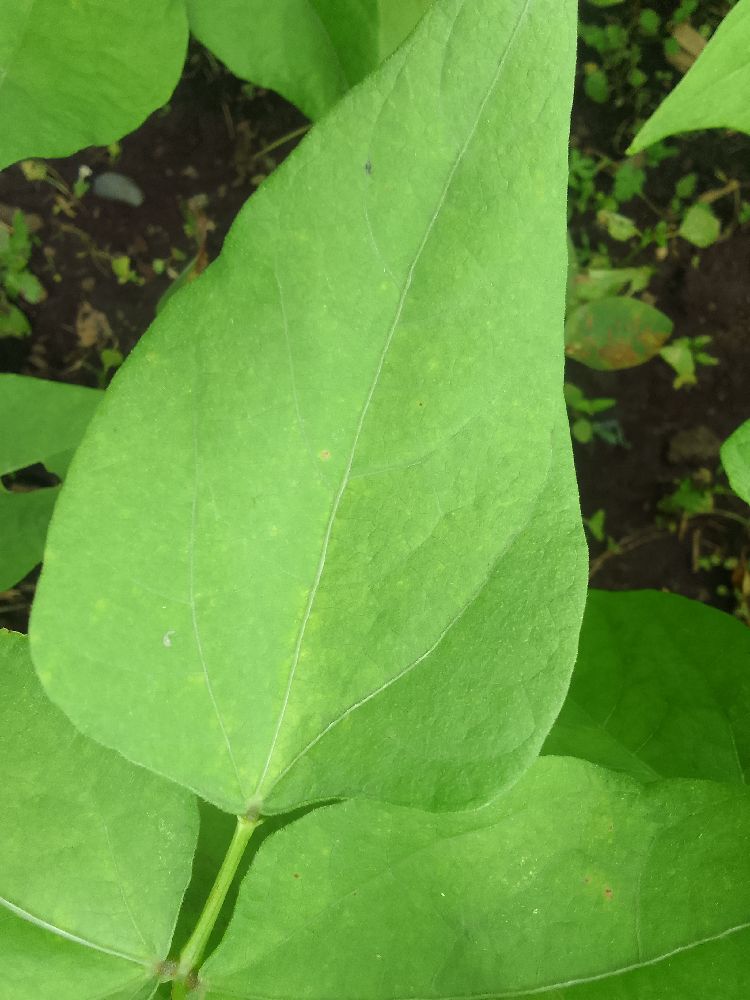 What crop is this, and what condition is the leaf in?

common bean, healthy
